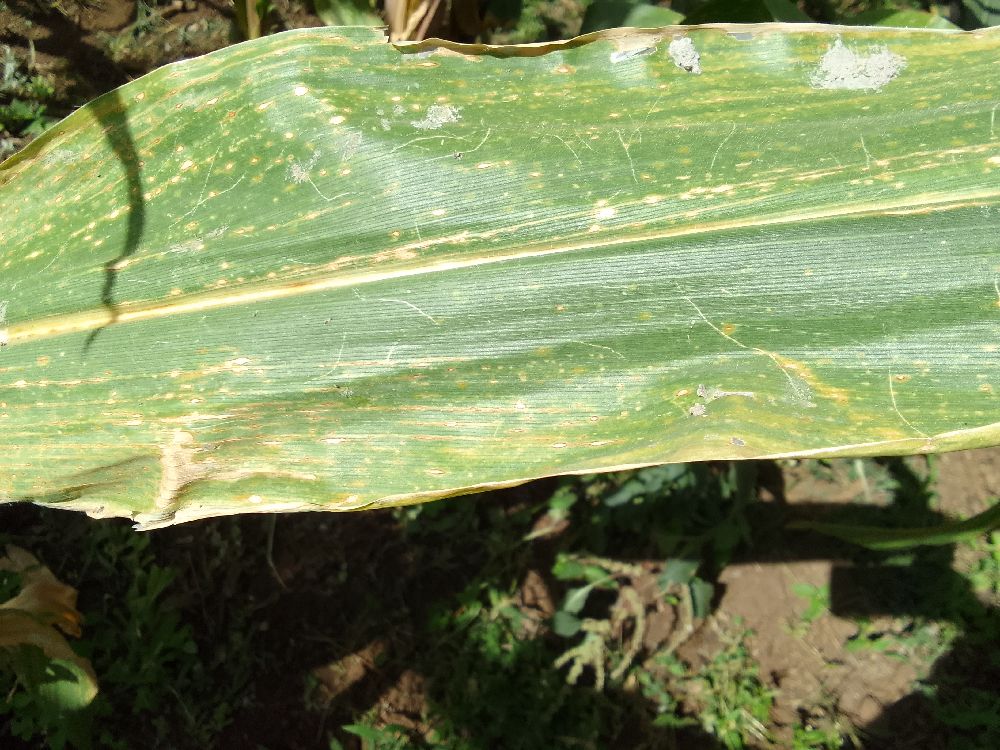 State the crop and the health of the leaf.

maize, maize lethal necrosis
